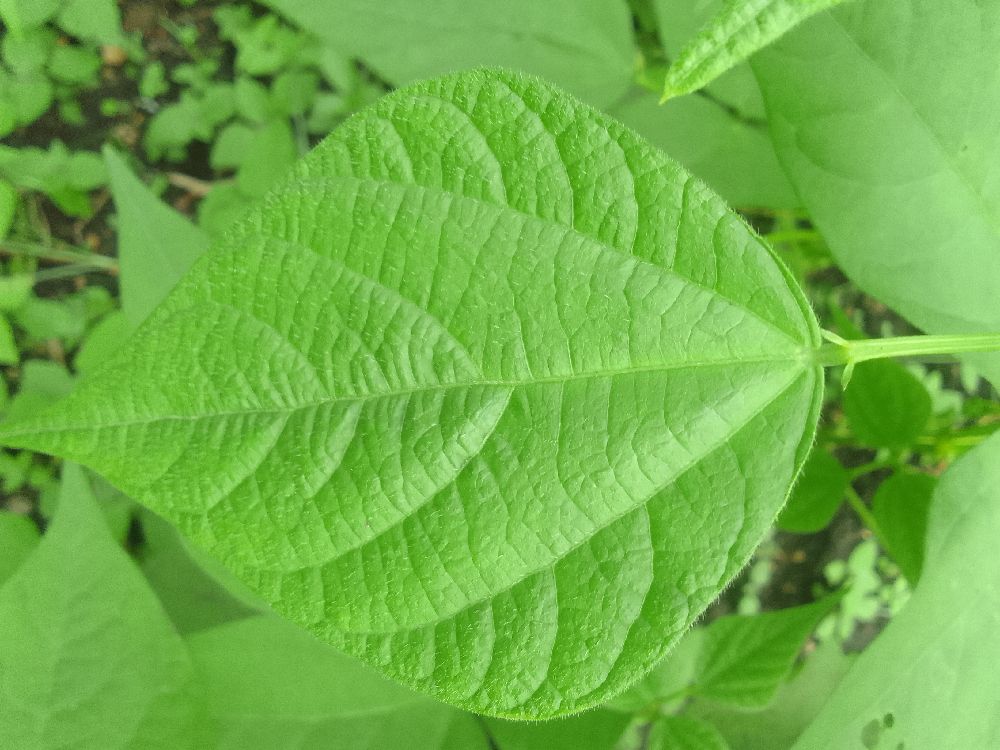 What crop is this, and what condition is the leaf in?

common bean, healthy
